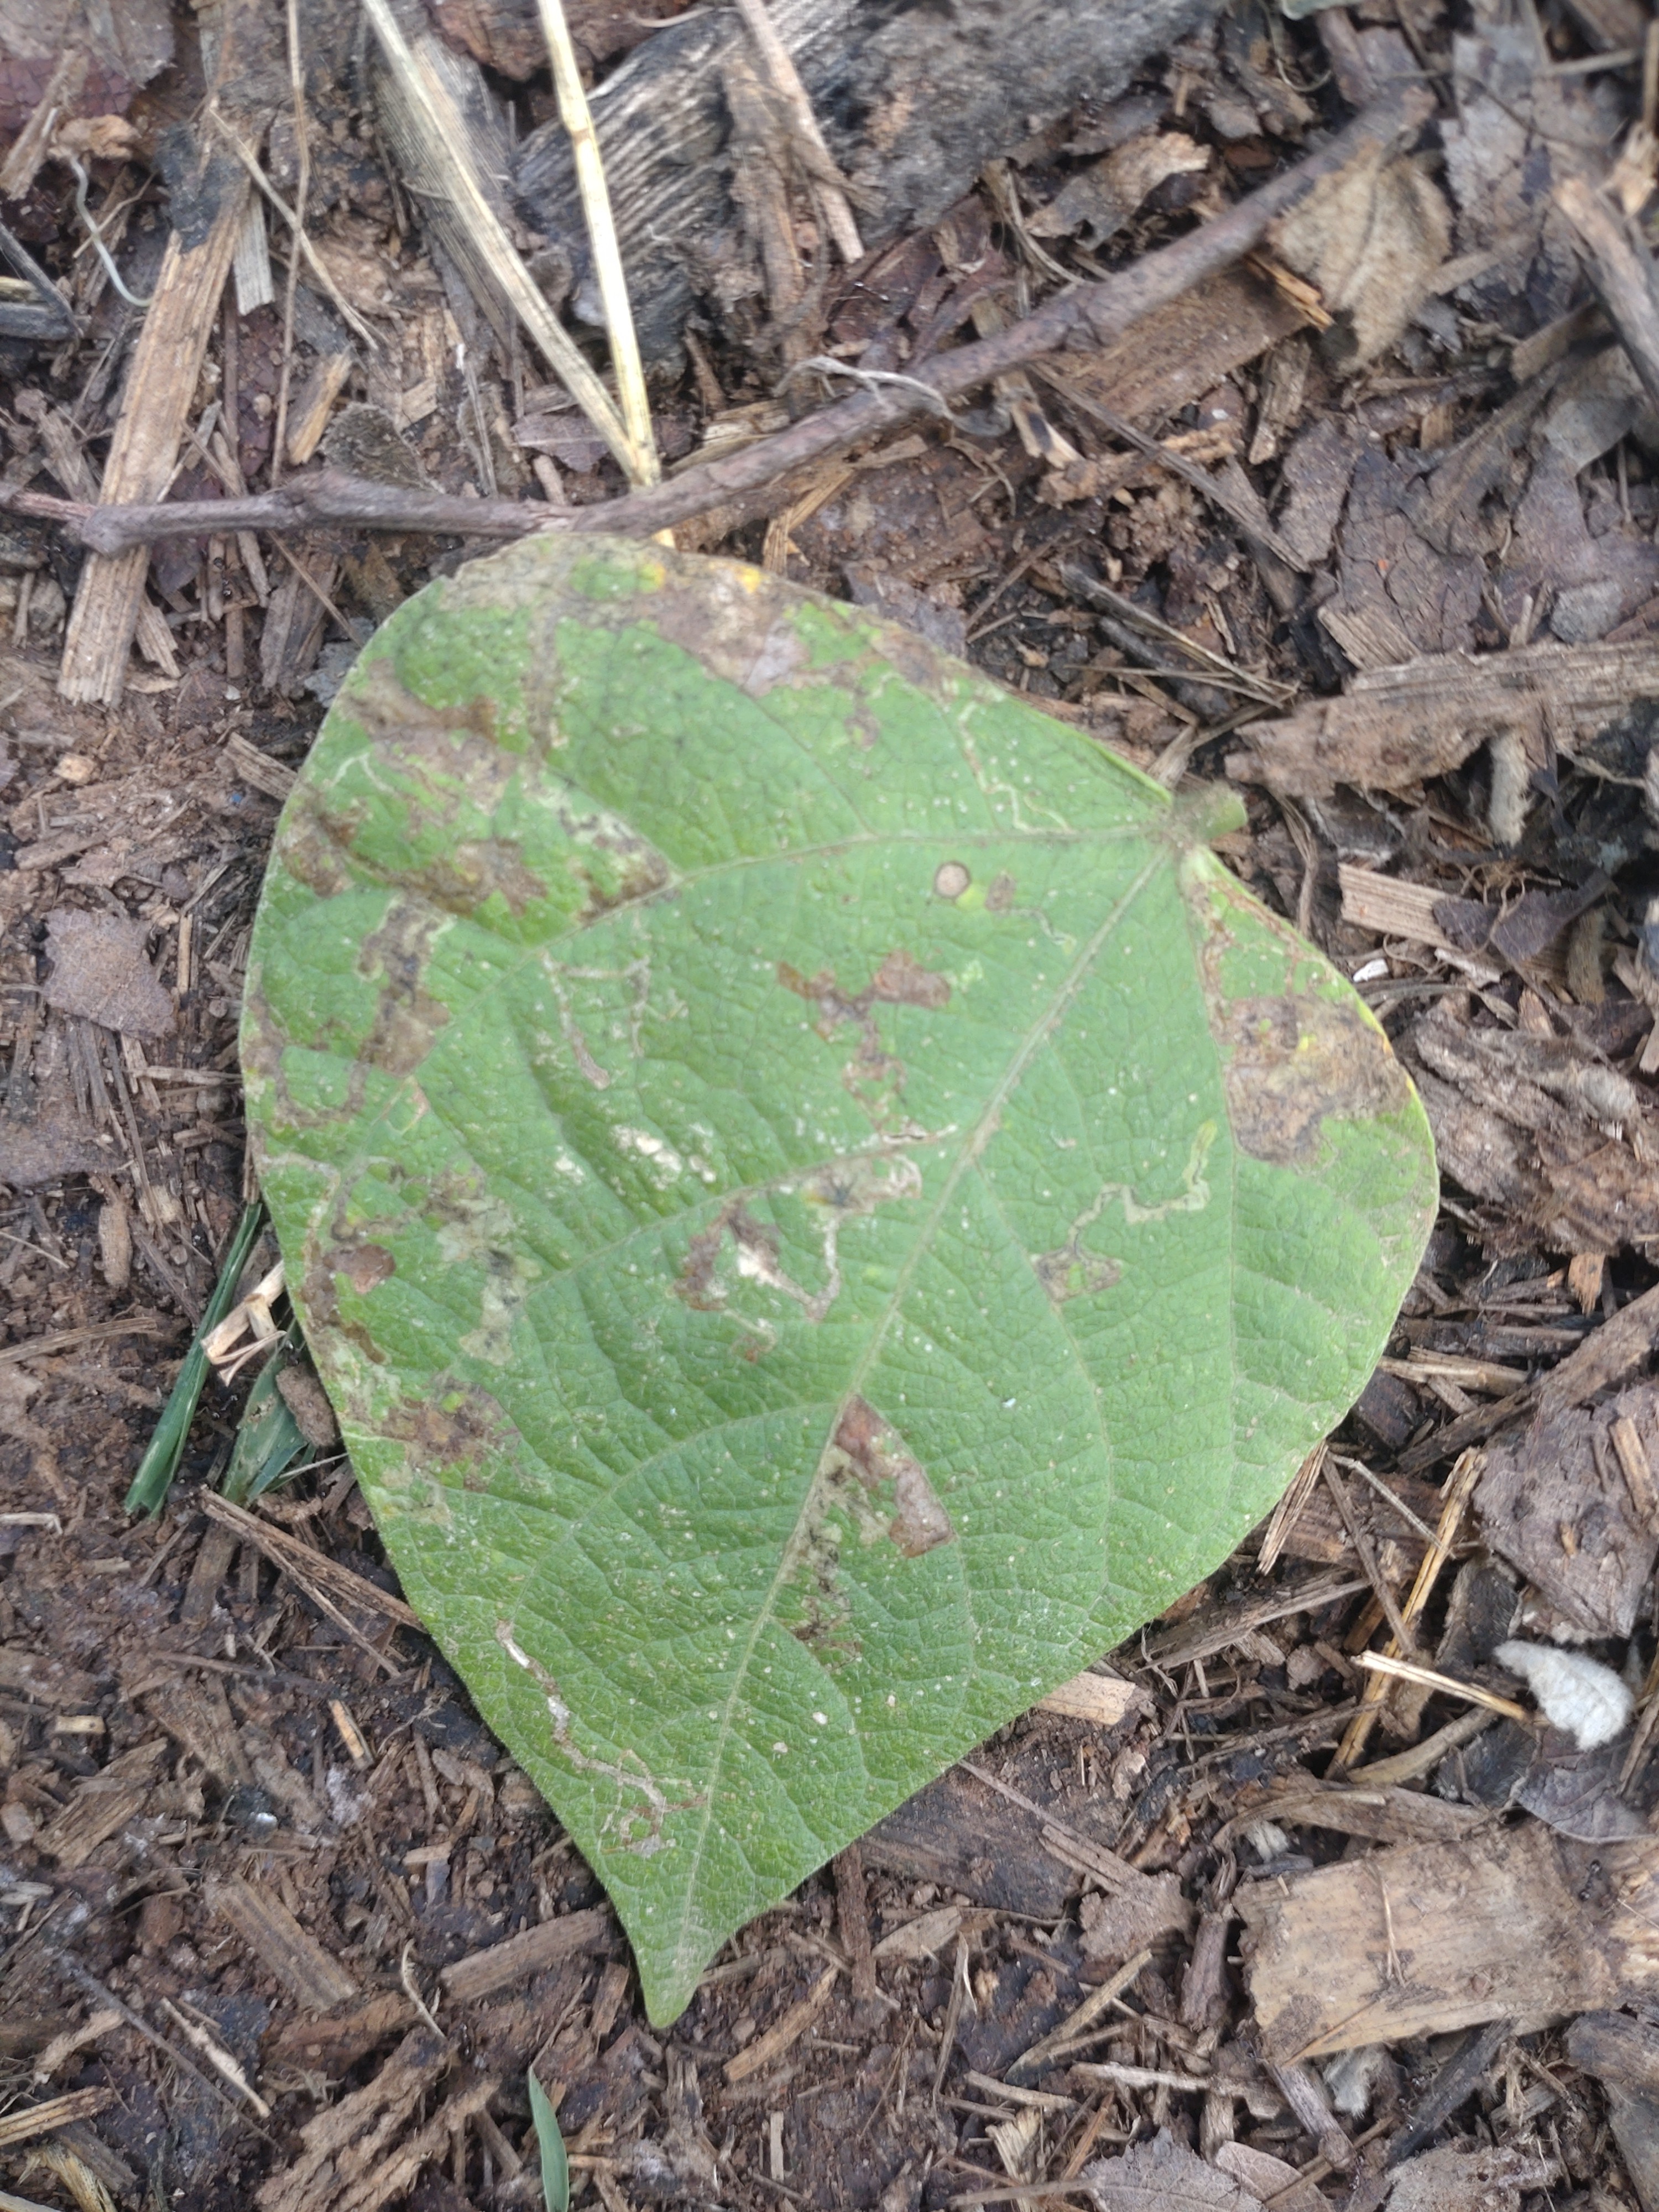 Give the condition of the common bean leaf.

anthracnose
